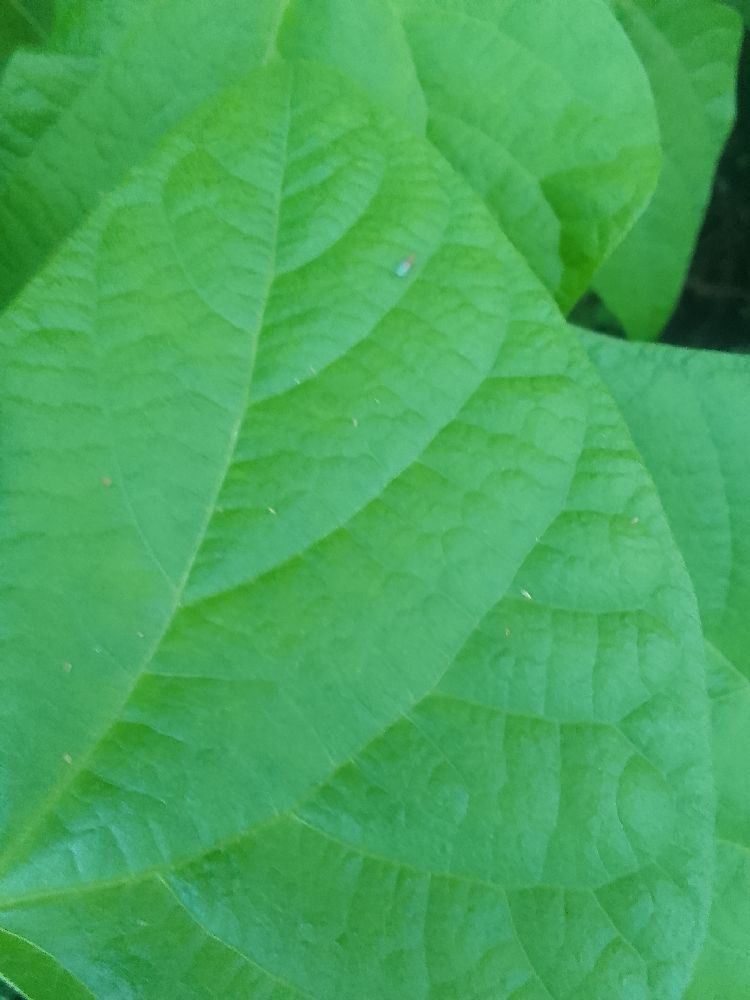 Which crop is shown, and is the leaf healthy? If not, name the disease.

common bean, healthy
